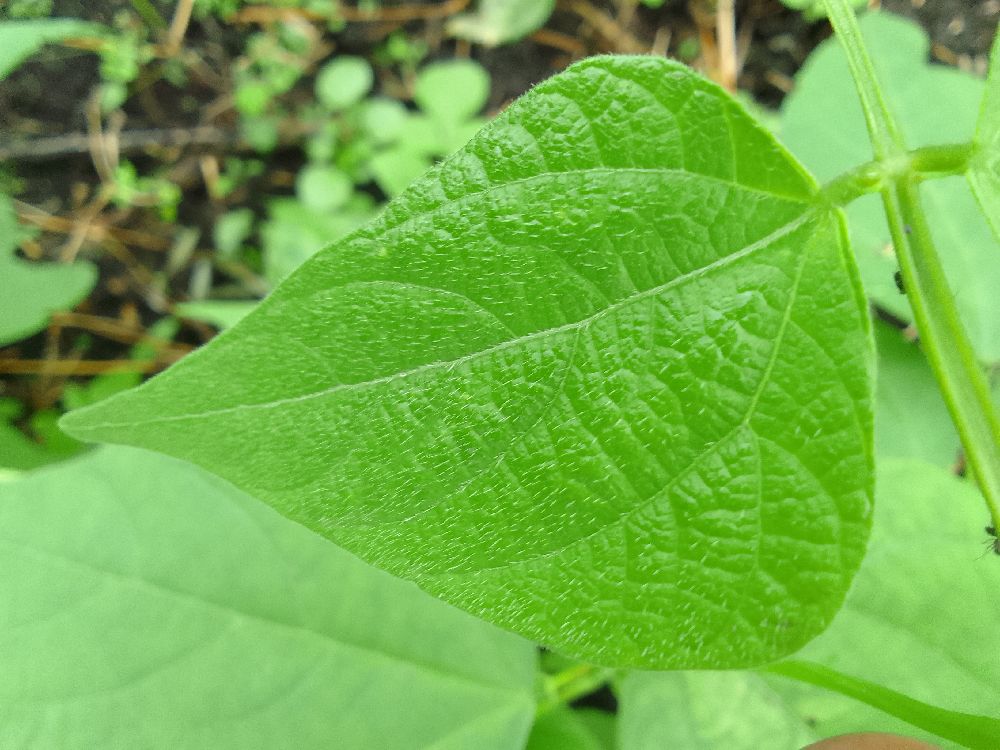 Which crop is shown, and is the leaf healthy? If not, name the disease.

common bean, healthy
